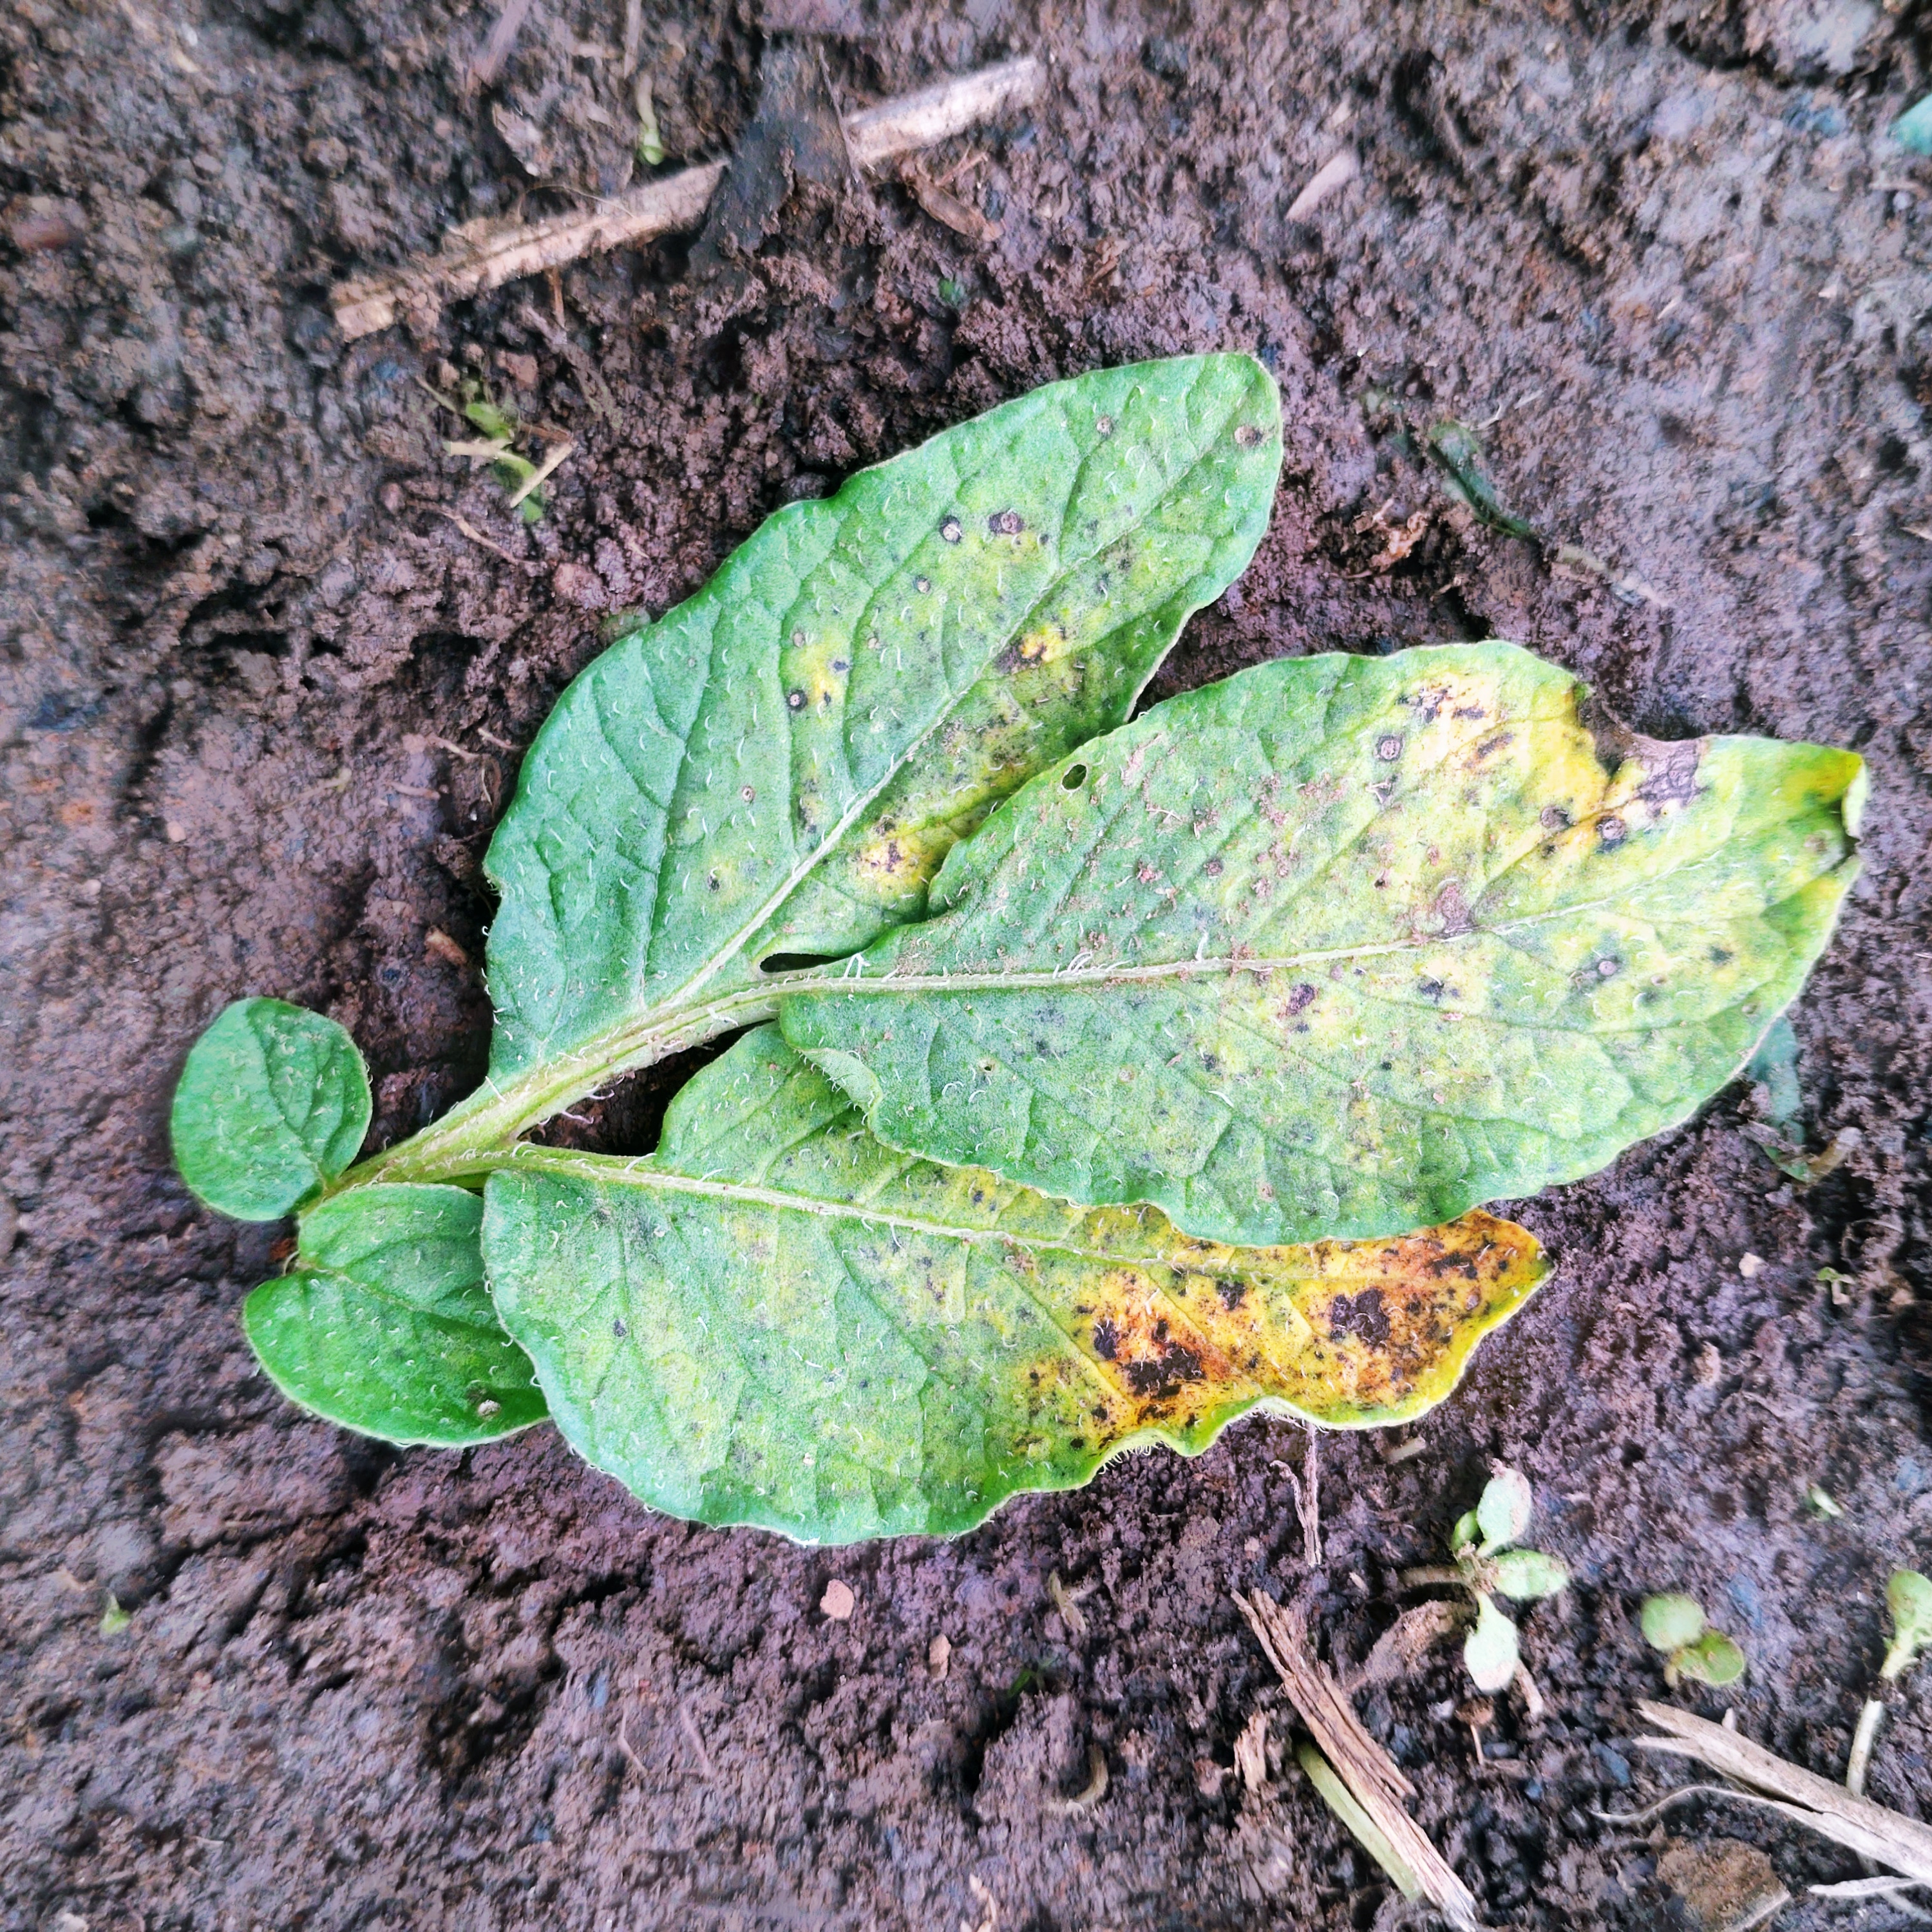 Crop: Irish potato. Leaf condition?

late blight
